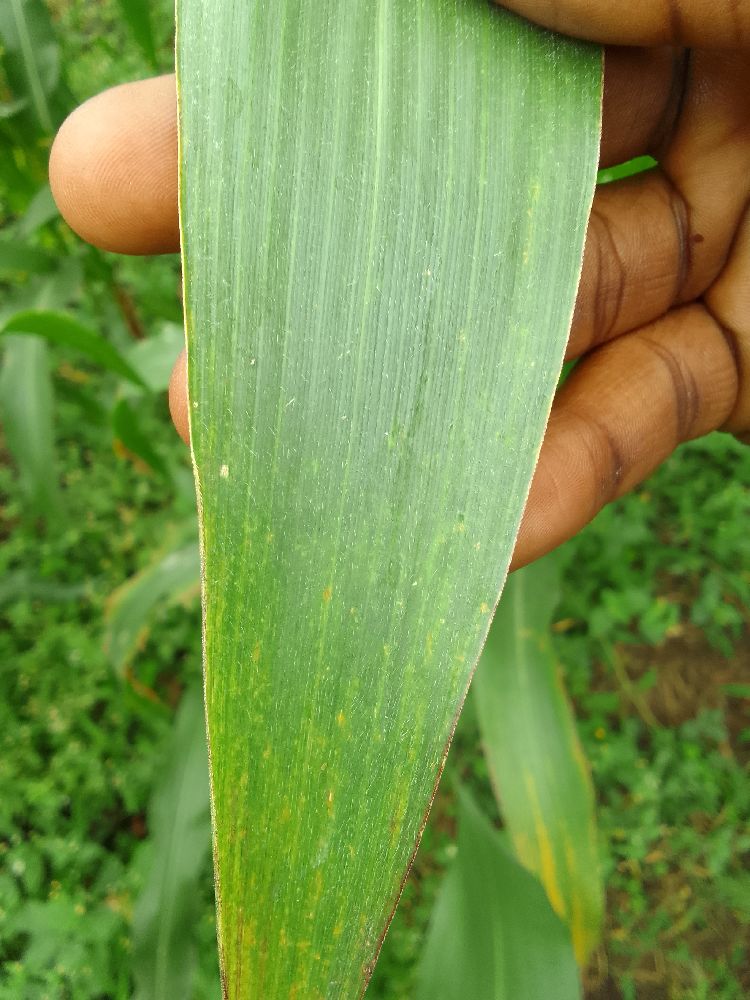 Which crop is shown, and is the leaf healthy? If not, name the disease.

maize, healthy
